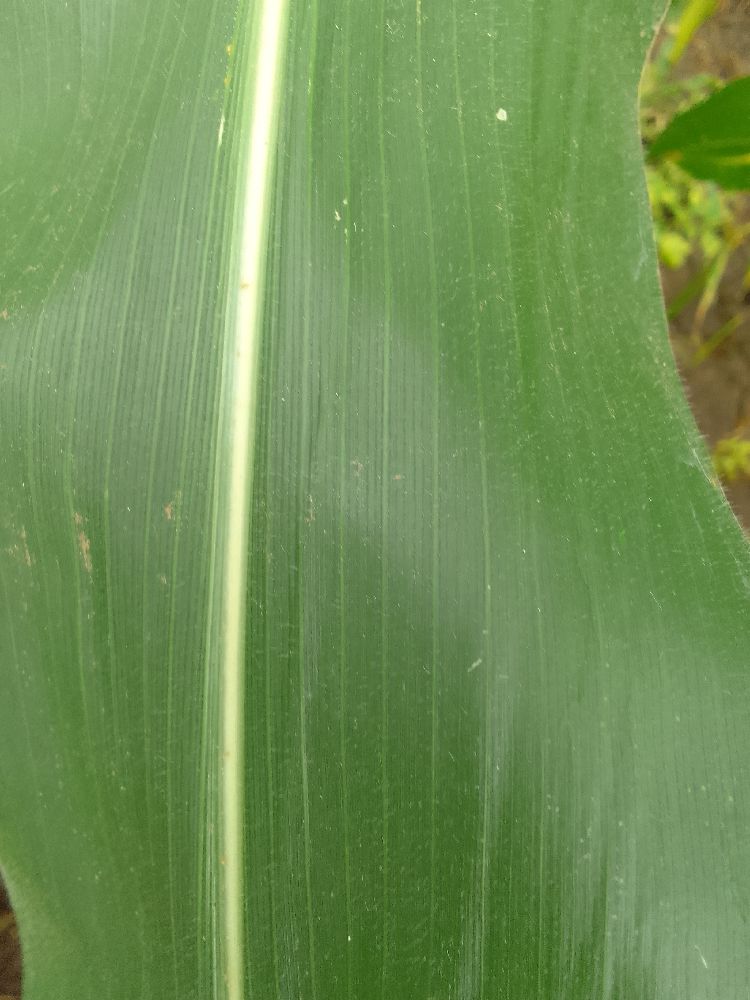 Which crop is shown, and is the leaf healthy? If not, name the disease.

maize, healthy
